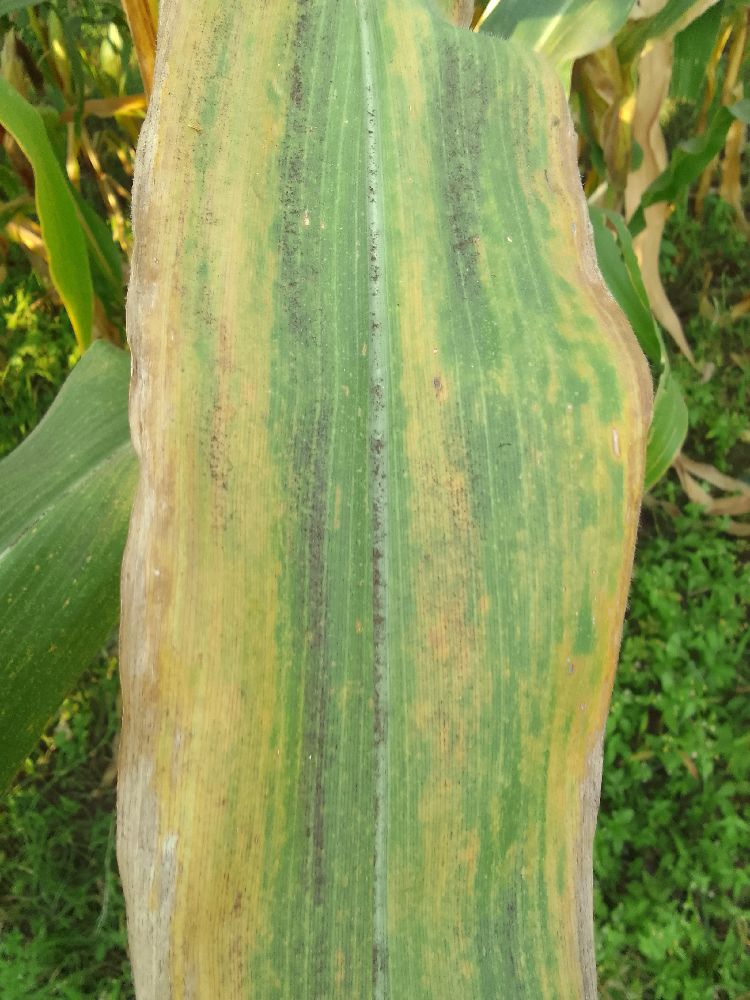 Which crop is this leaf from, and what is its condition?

maize, maize lethal necrosis
